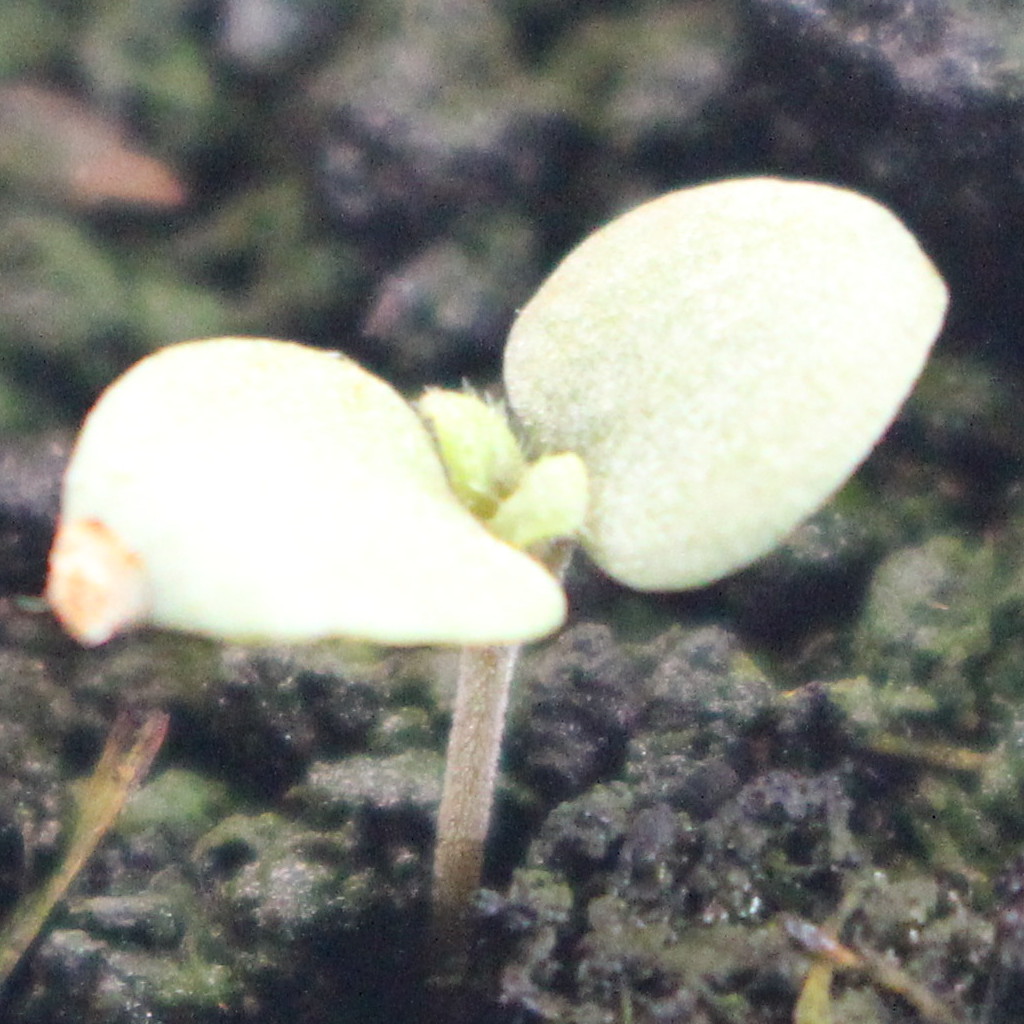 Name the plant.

Veronica persica
